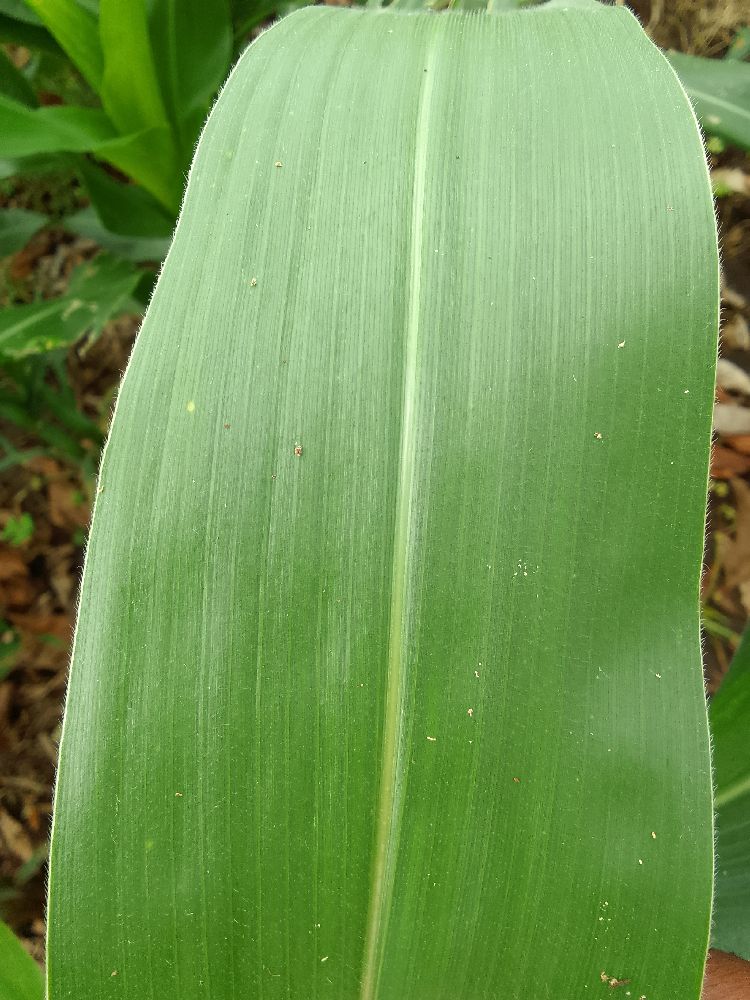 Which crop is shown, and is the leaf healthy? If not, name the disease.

maize, healthy
